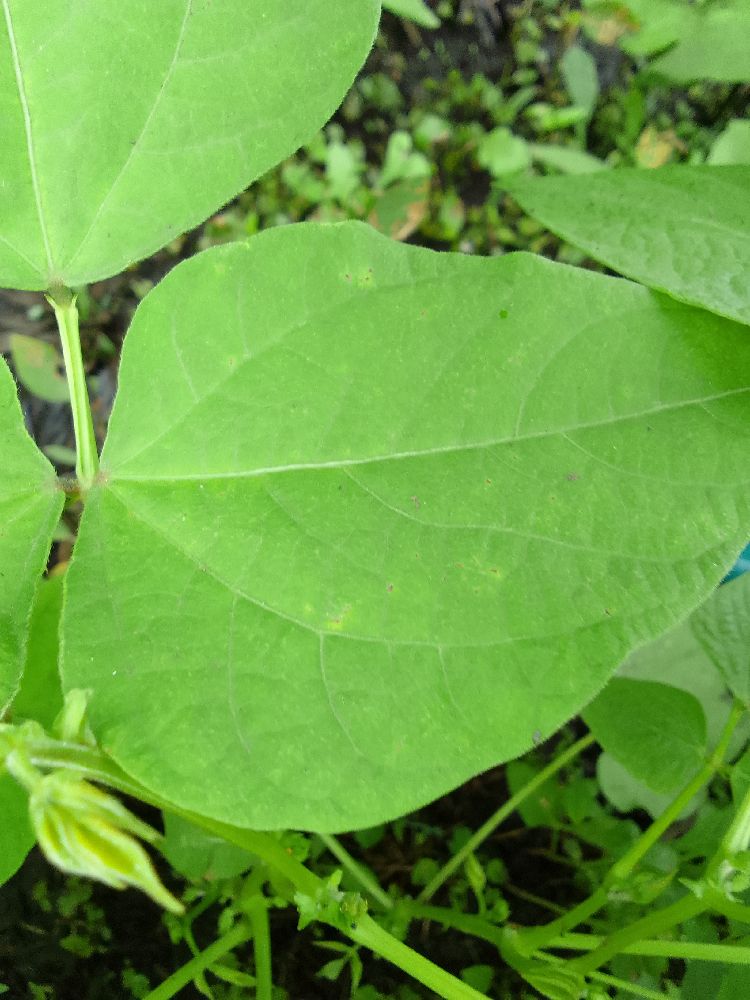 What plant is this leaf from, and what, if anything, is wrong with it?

common bean, healthy
